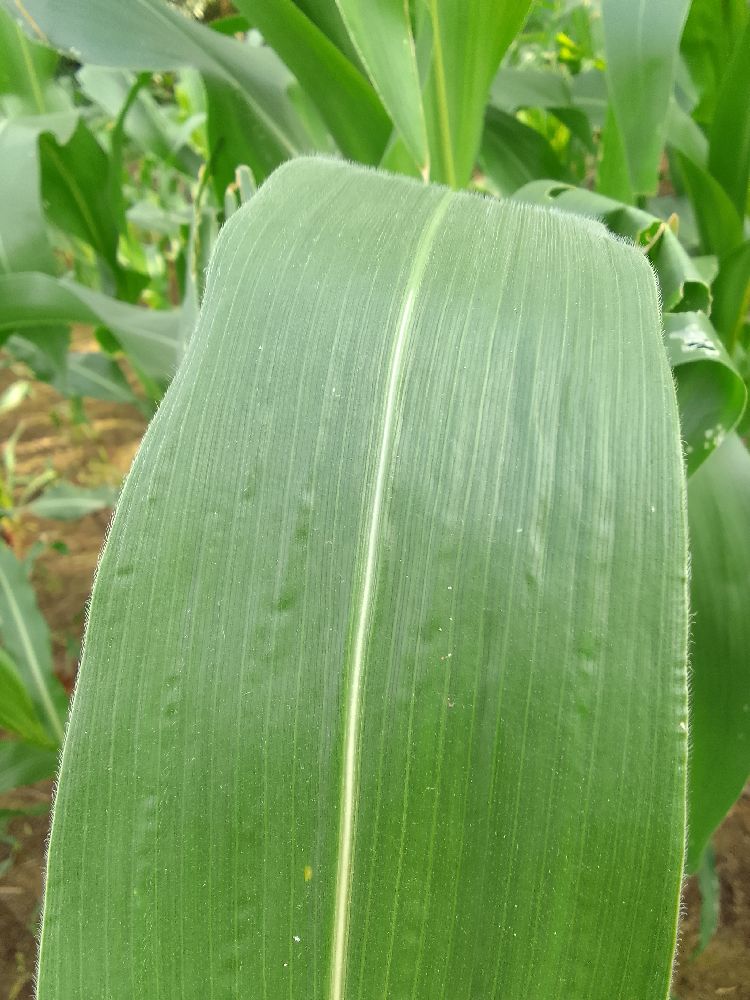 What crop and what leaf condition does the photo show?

maize, healthy
